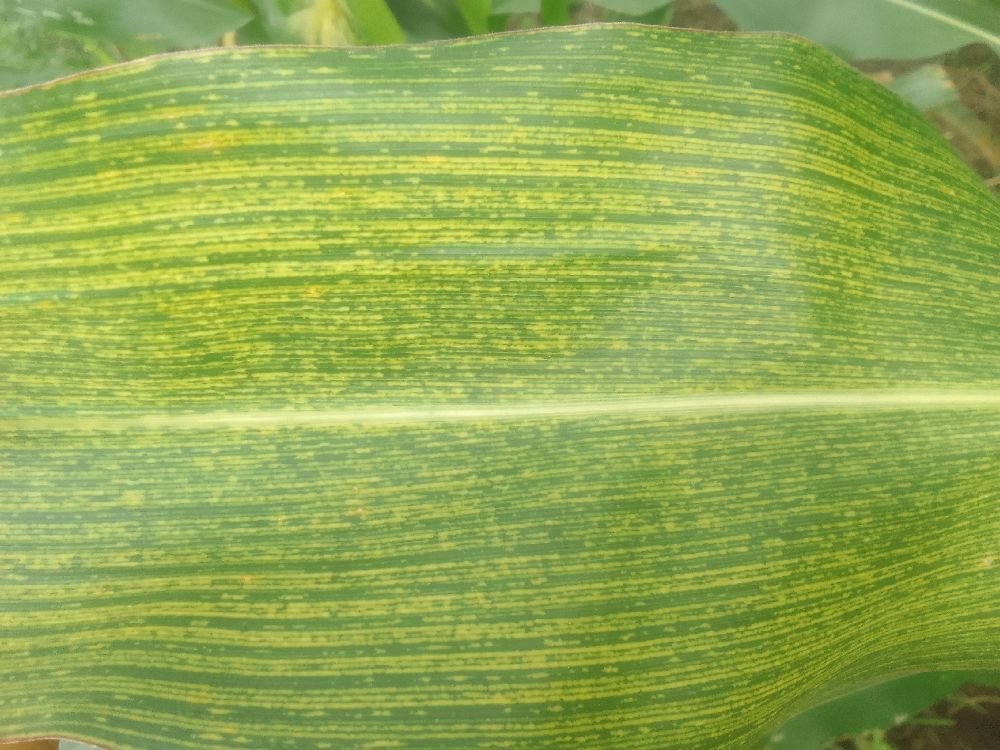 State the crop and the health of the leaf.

maize, maize streak virus
